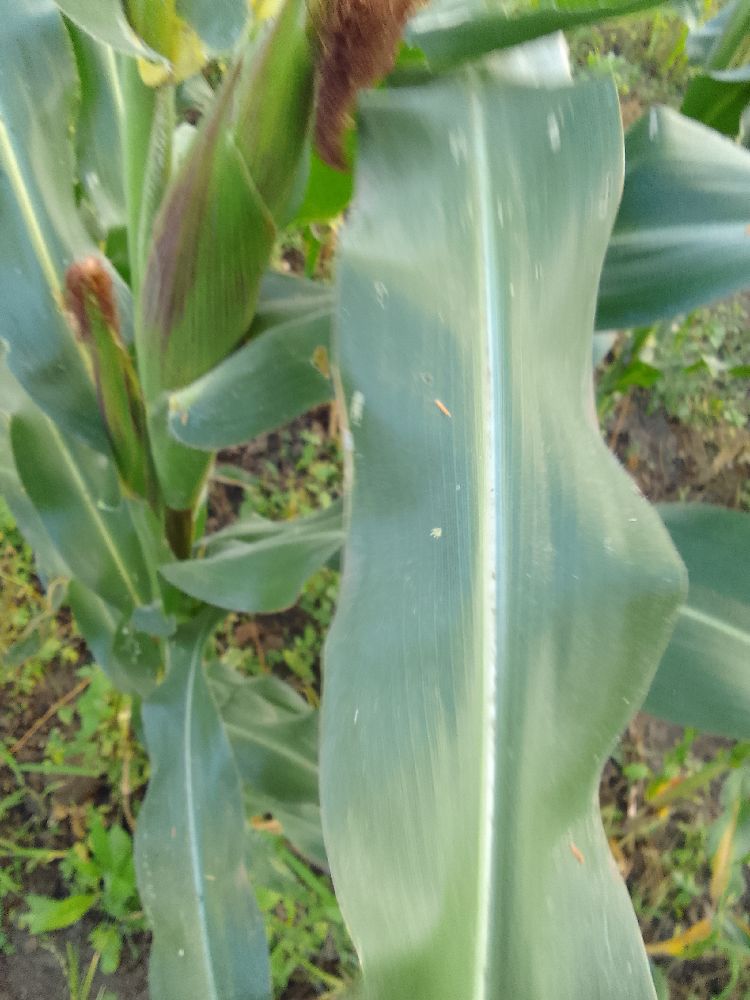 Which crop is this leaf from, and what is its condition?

maize, healthy
